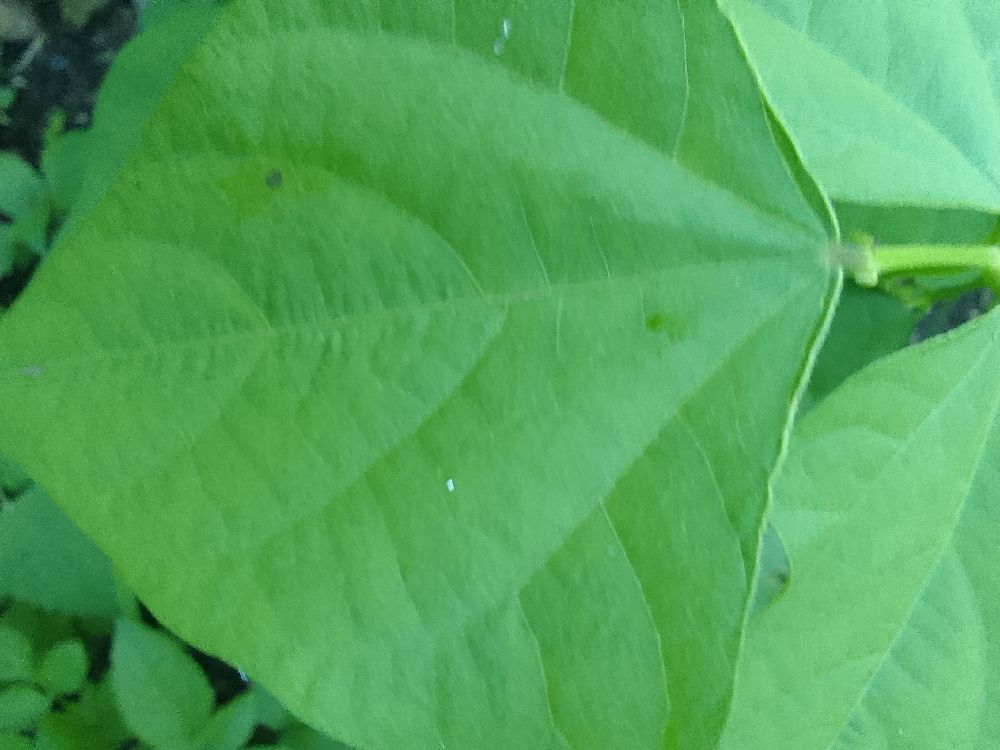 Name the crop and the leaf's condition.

common bean, healthy
